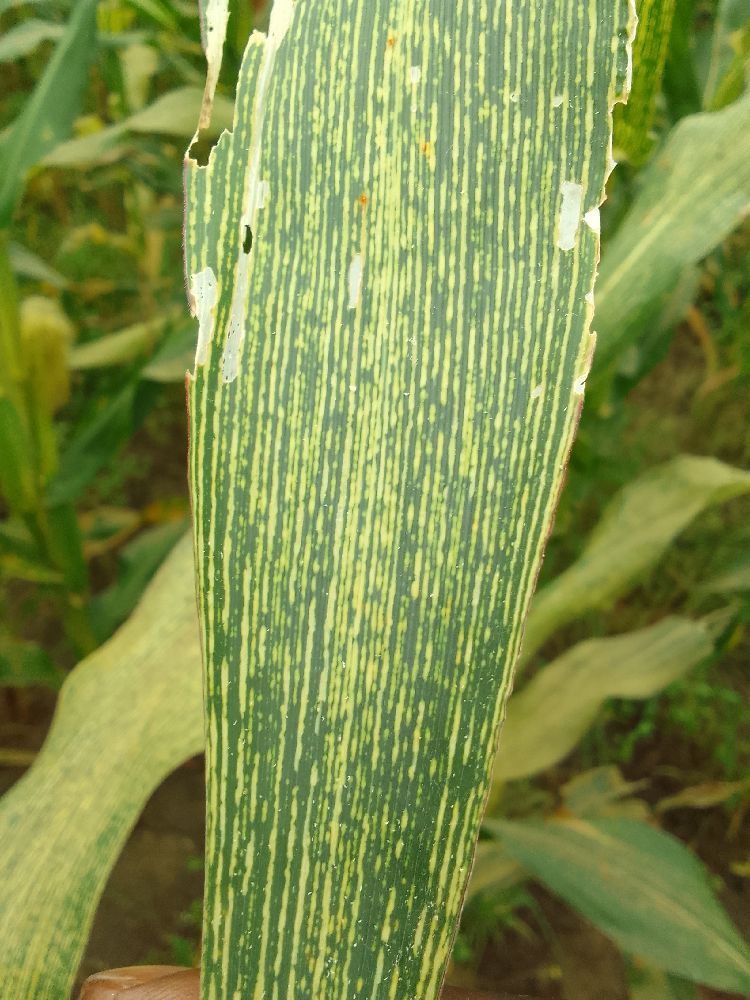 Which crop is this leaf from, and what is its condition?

maize, maize streak virus
